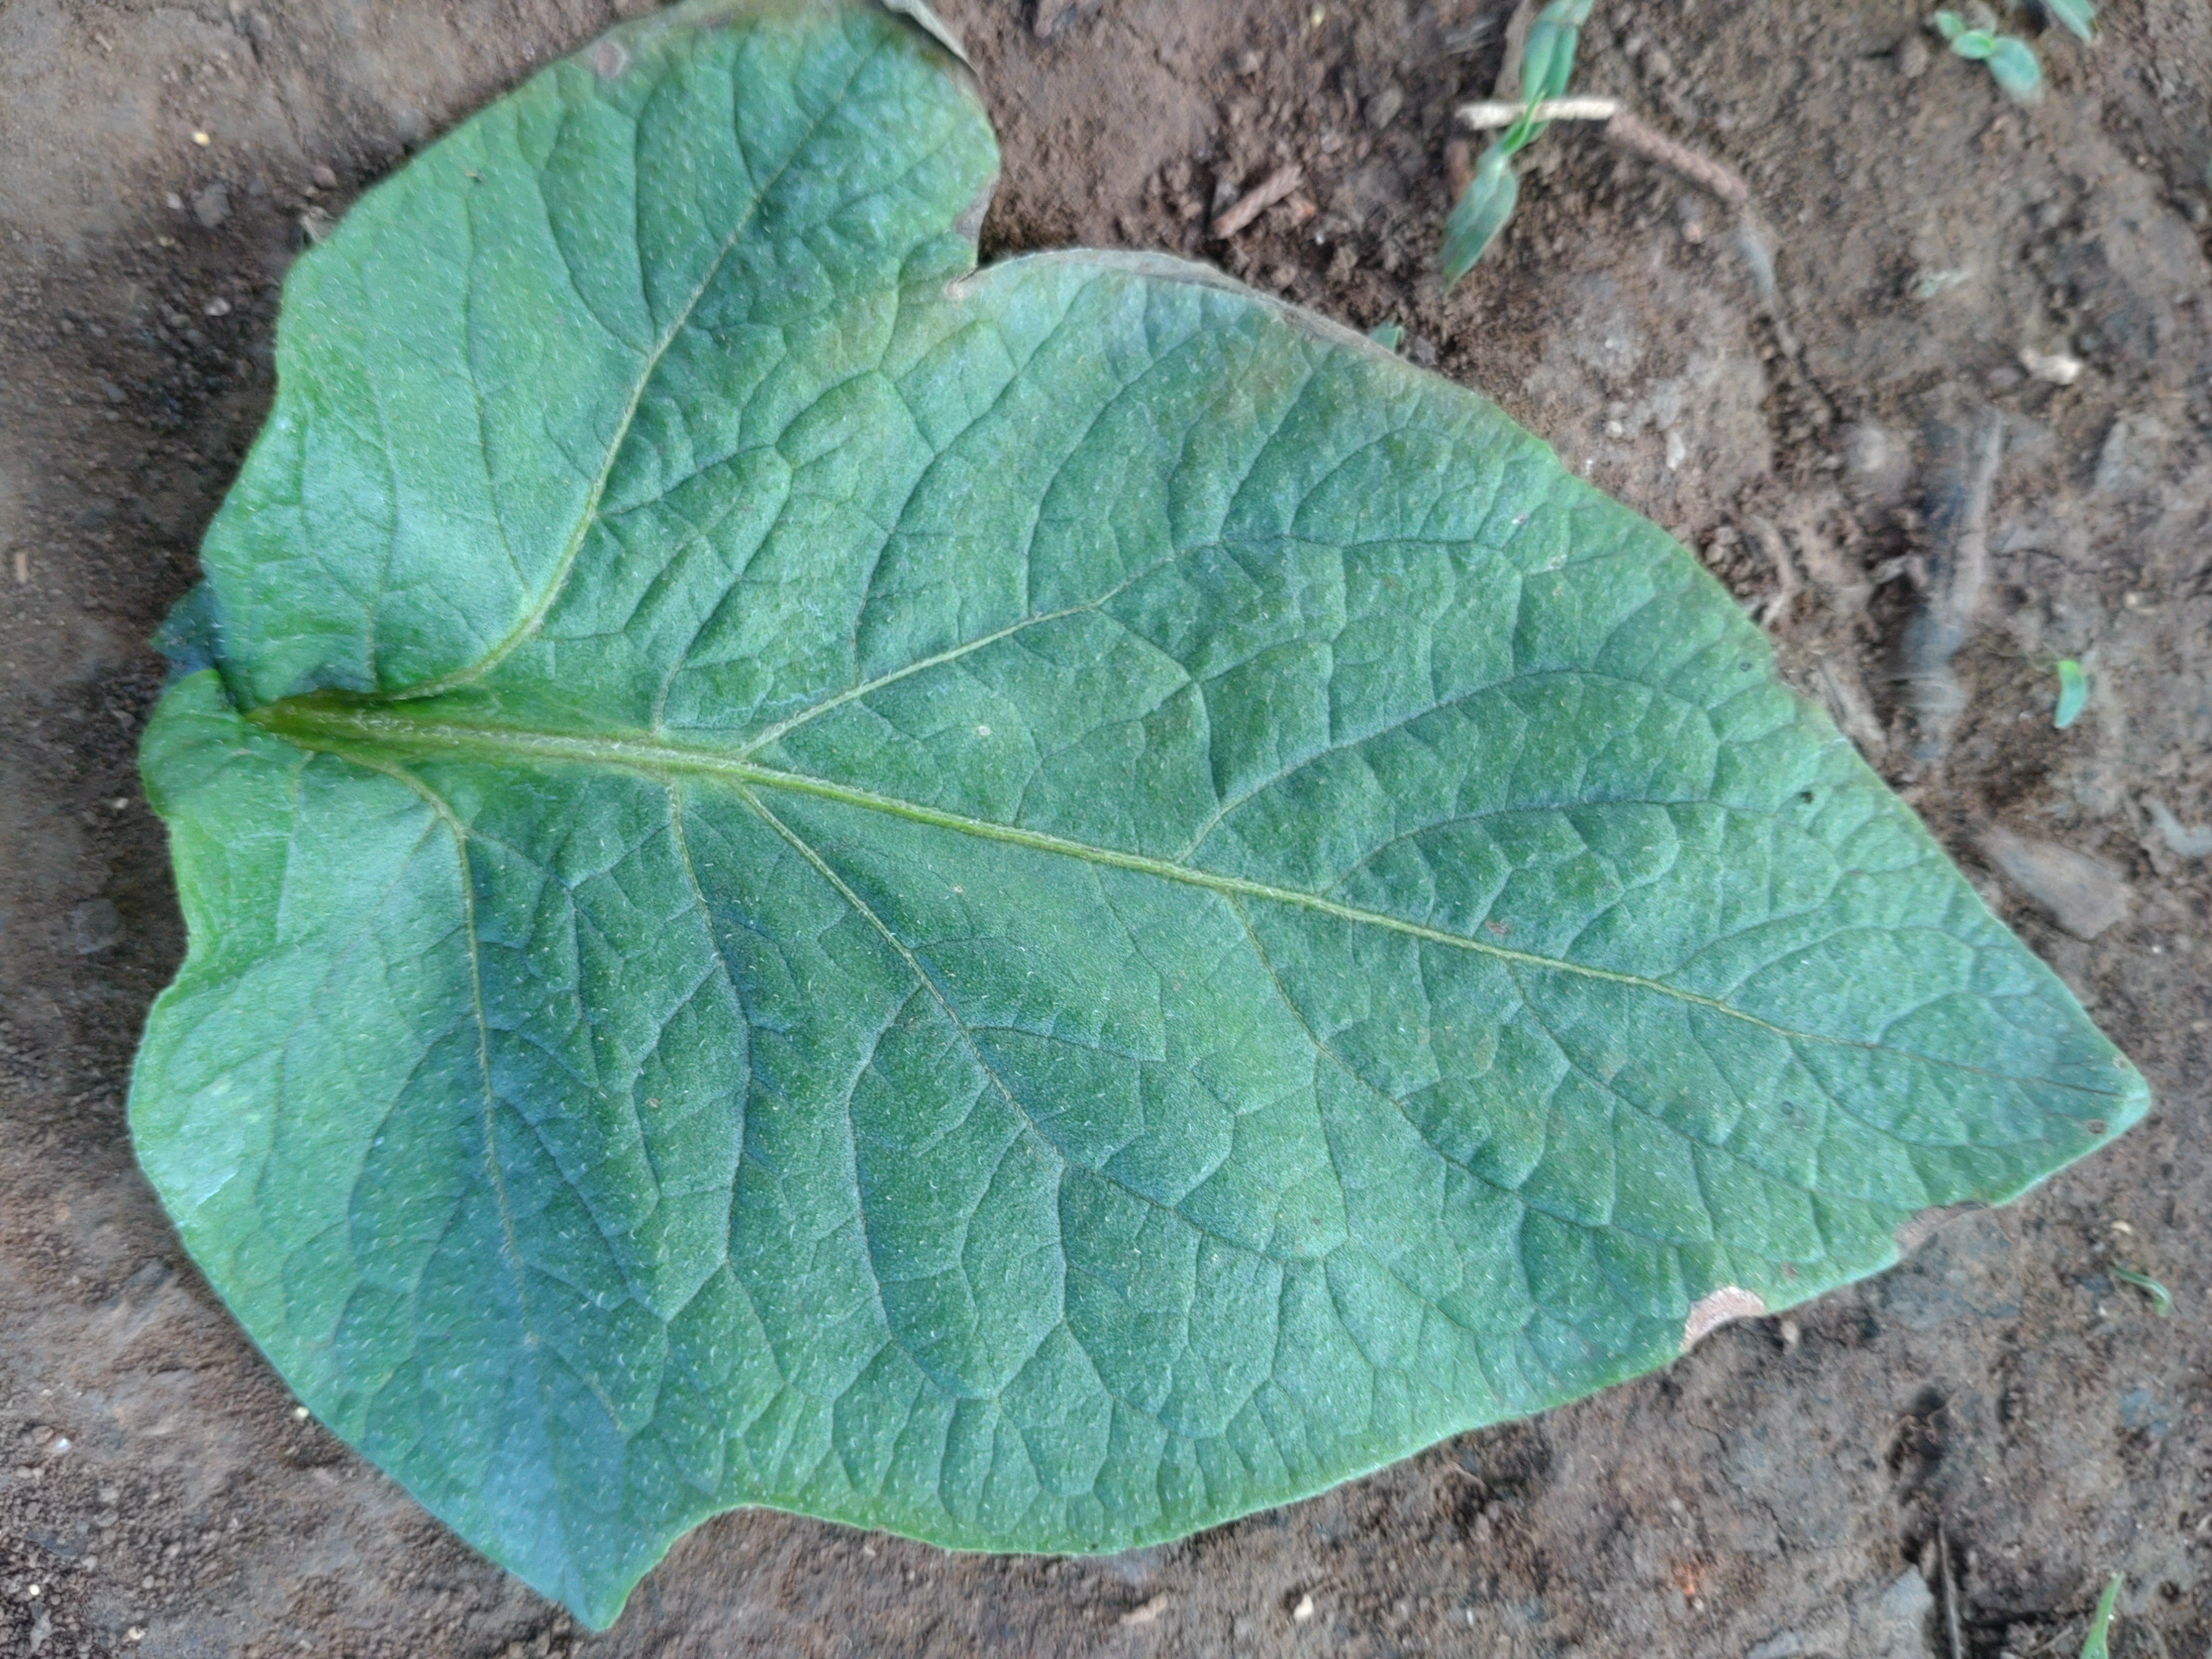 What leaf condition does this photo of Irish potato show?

early blight
